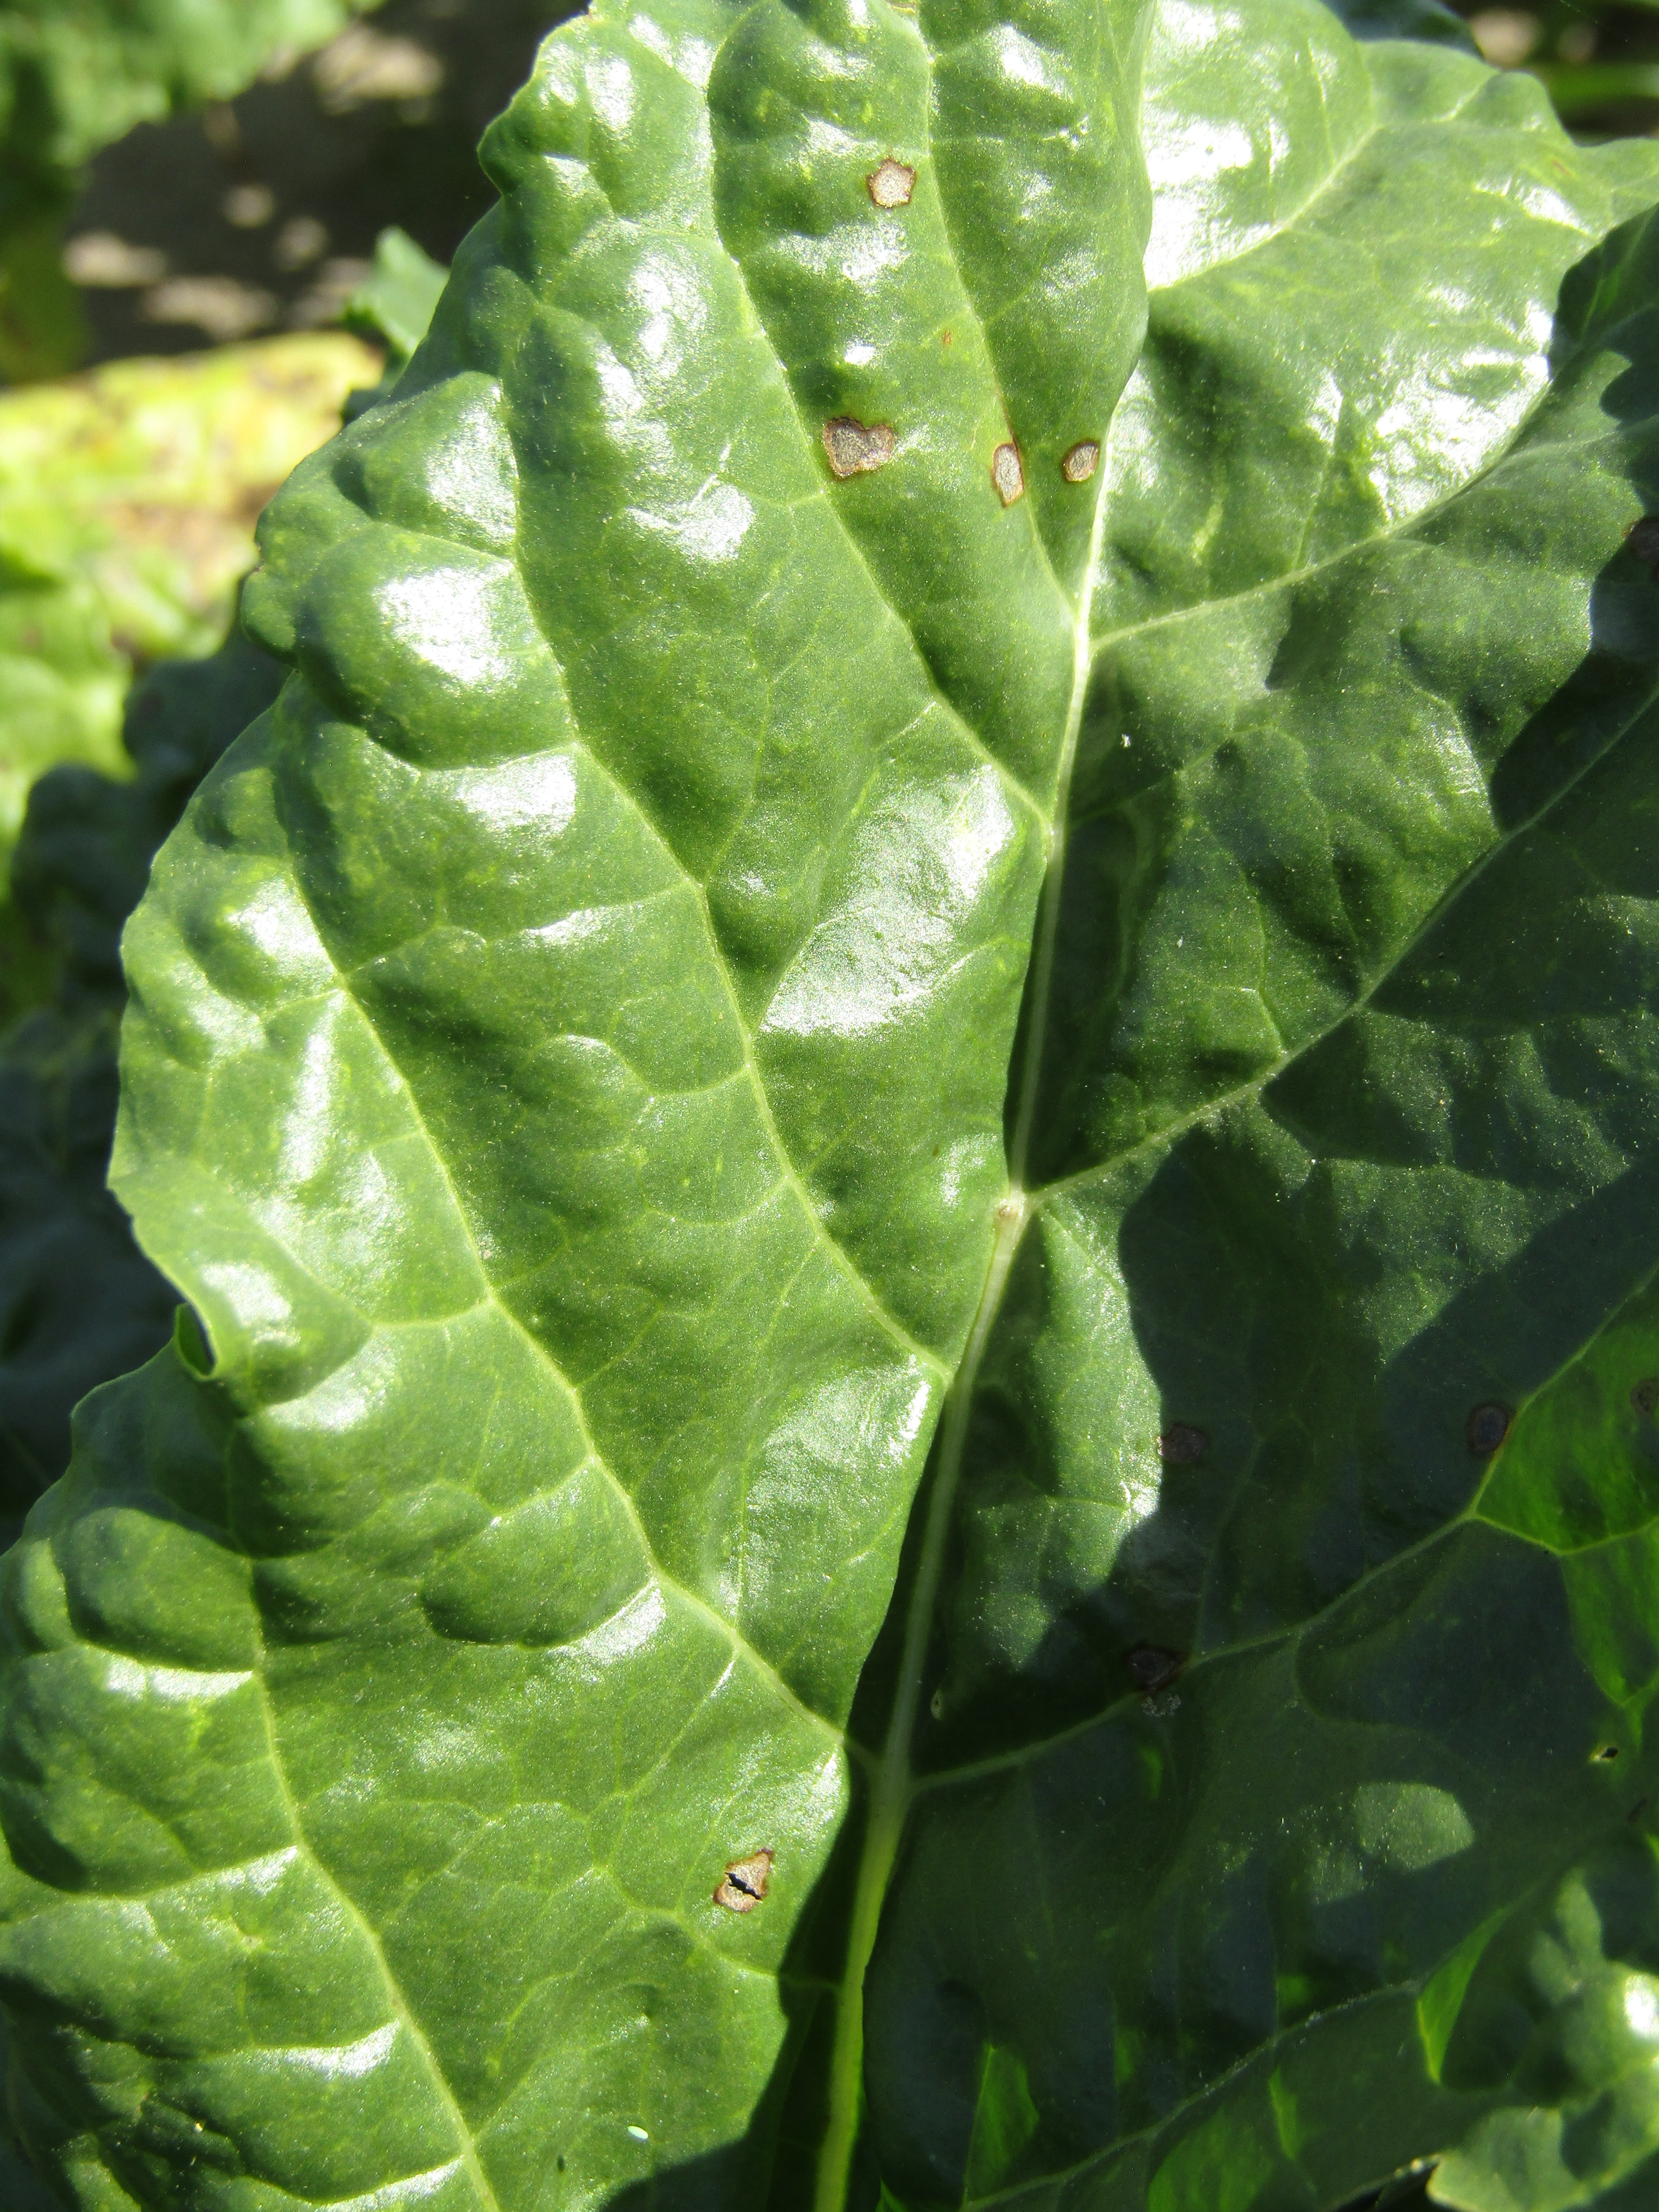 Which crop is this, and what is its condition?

beet, cercospora
